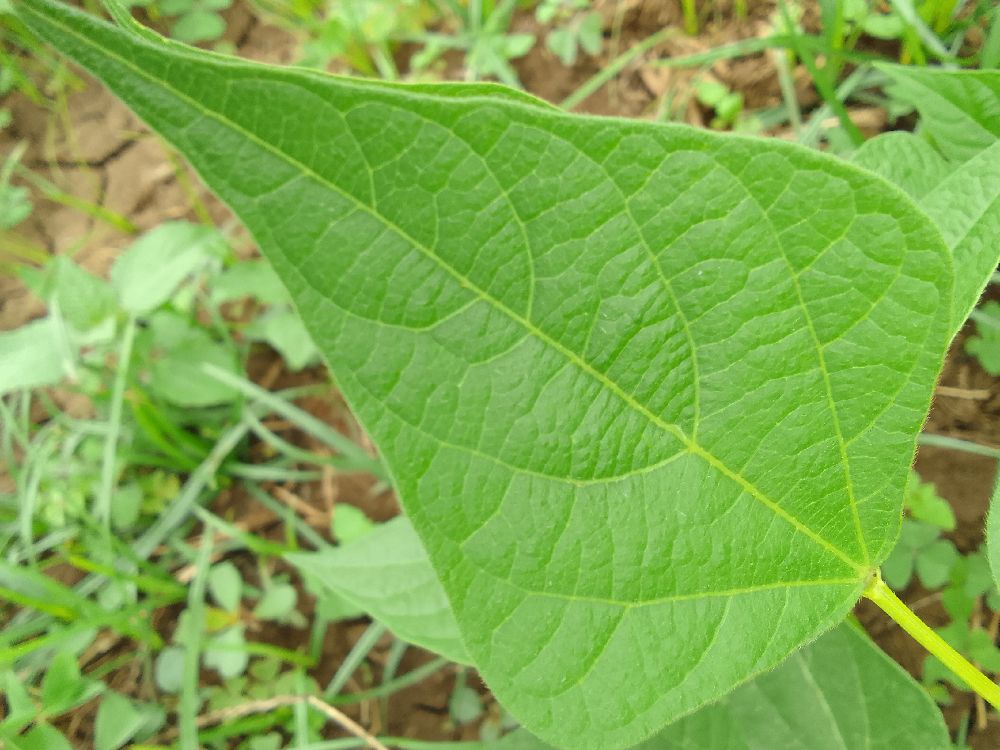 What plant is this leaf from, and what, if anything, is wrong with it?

common bean, healthy
